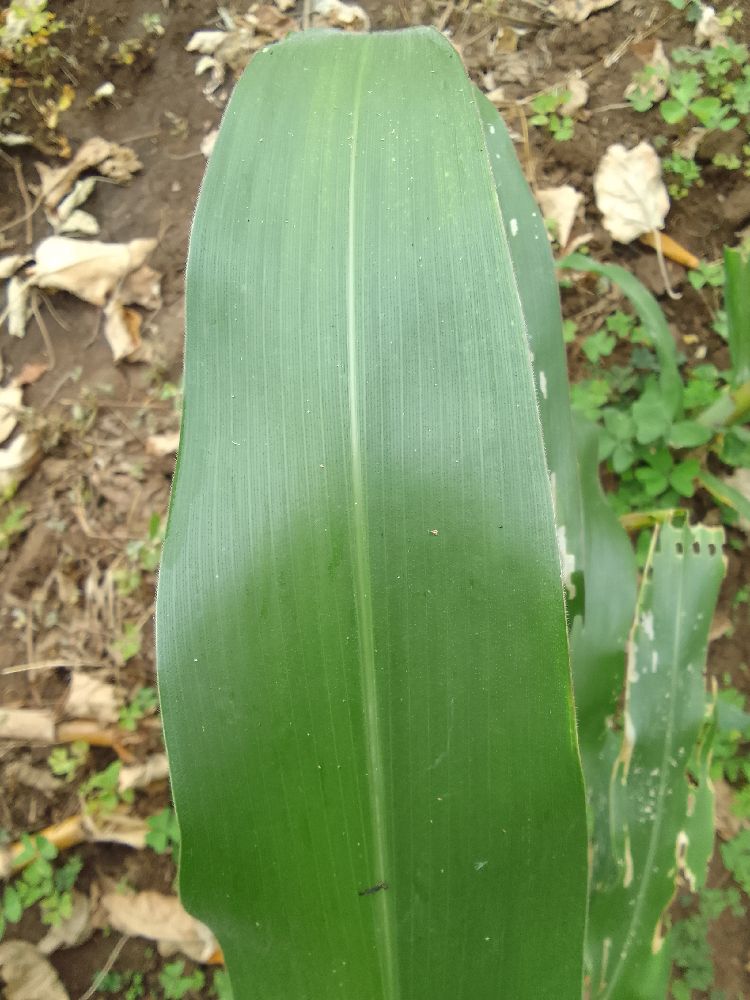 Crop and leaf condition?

maize, healthy
